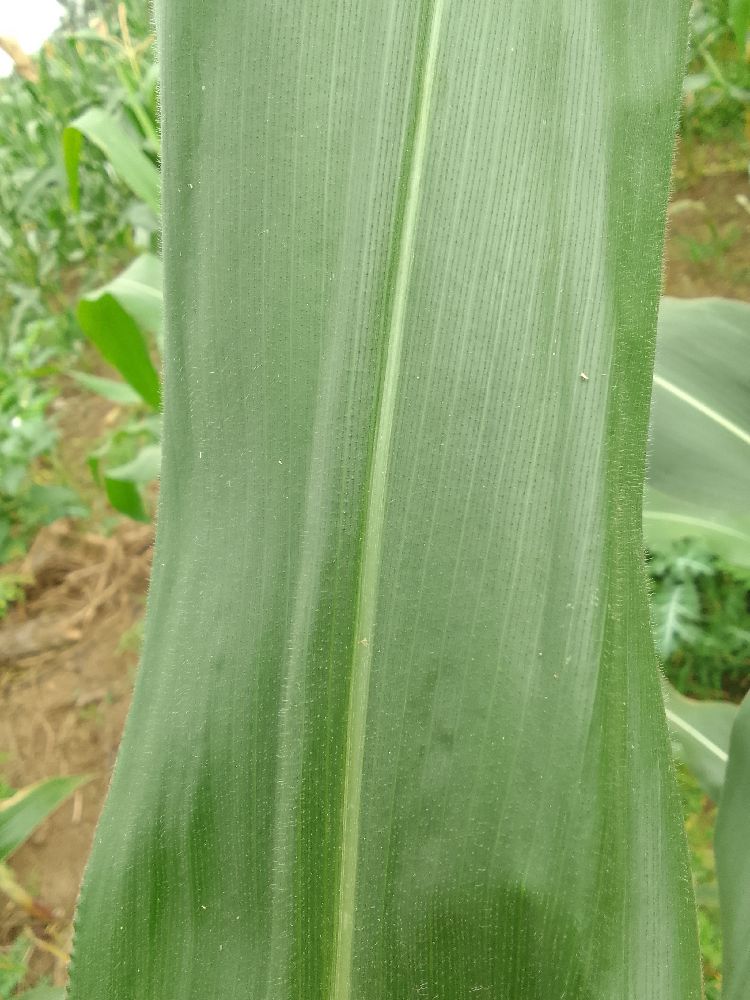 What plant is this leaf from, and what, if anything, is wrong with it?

maize, healthy
